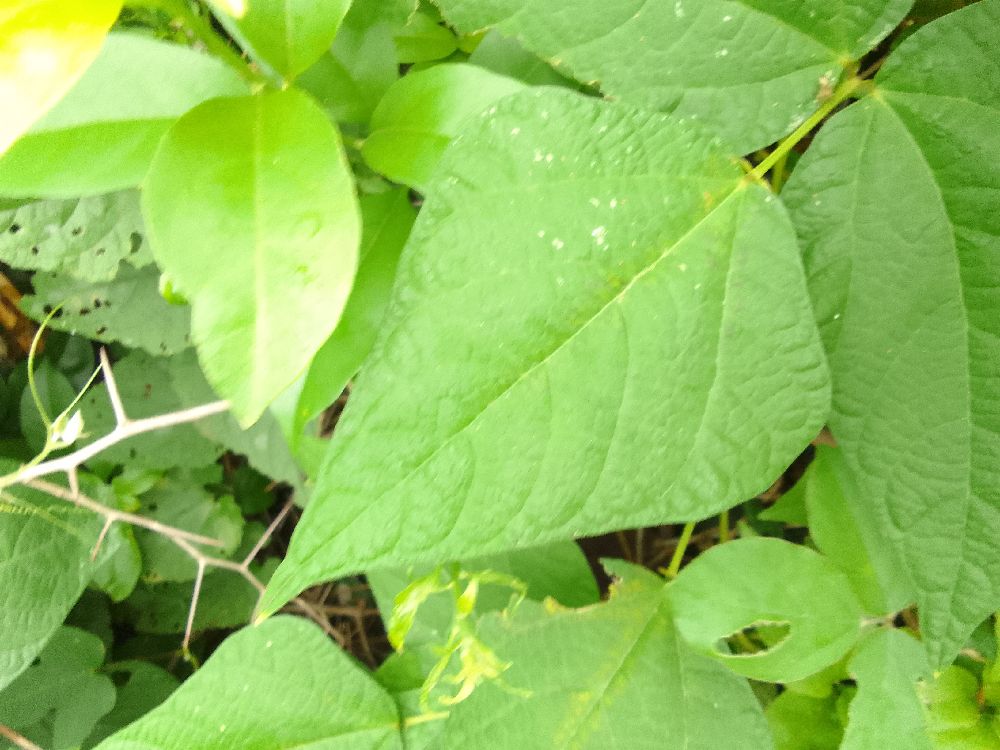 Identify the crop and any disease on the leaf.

common bean, healthy
